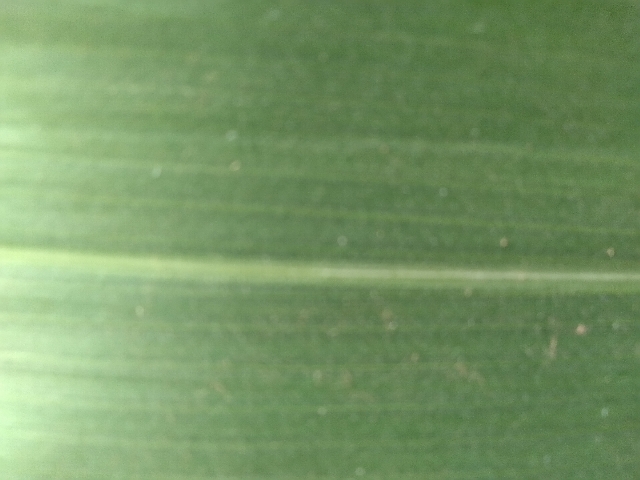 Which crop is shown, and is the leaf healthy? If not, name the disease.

maize, healthy
